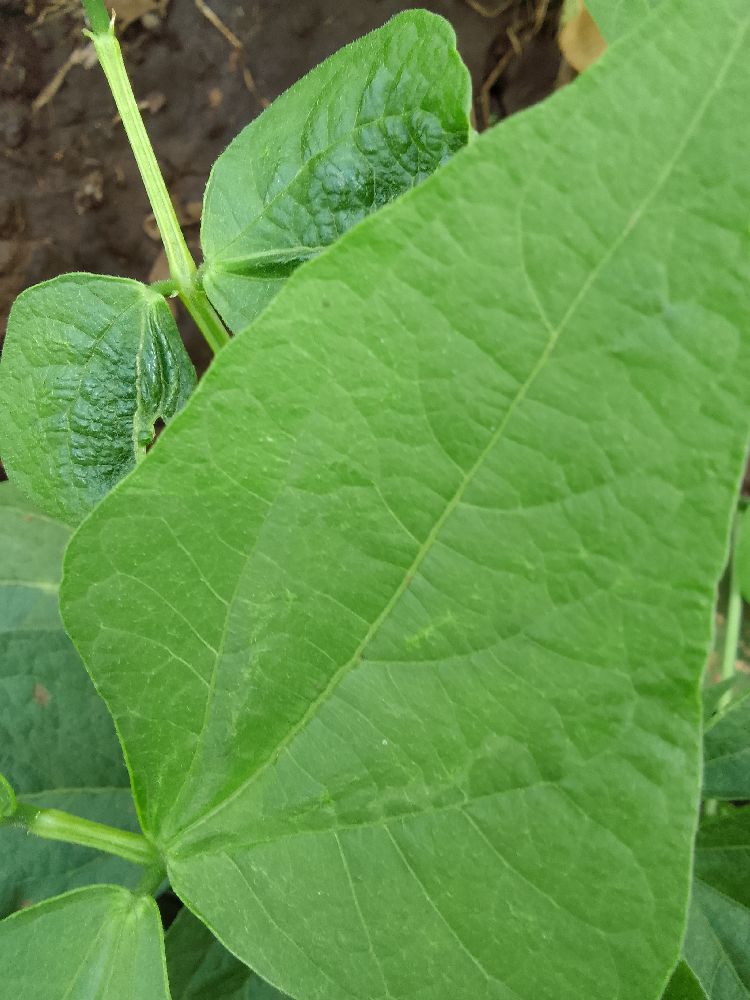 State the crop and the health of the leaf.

common bean, healthy
